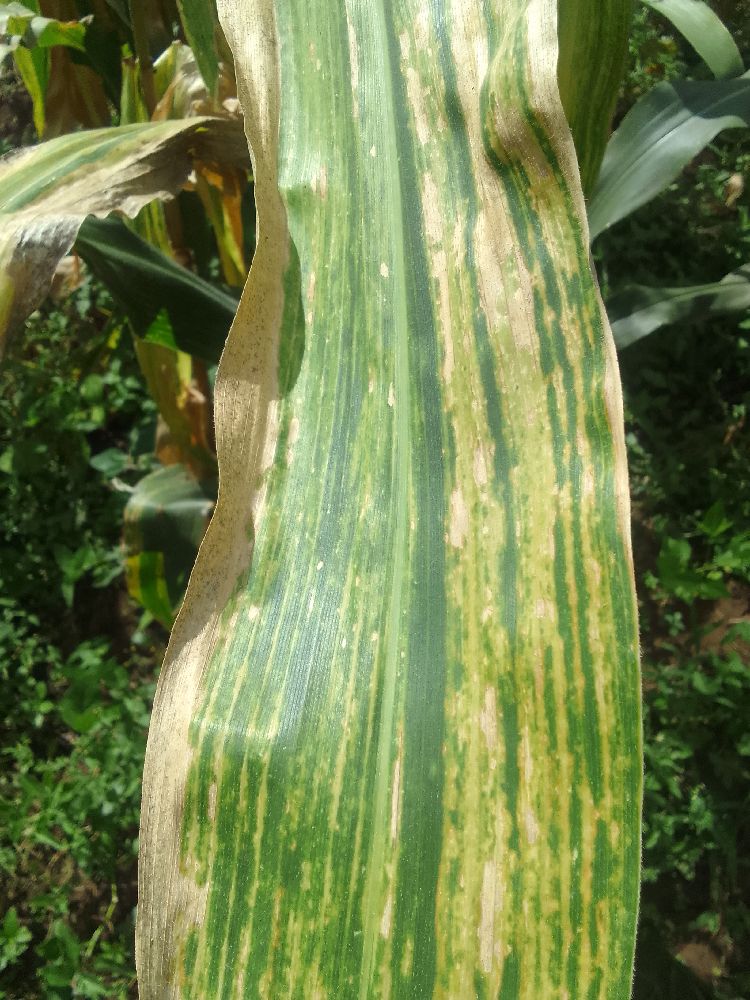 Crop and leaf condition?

maize, maize lethal necrosis
